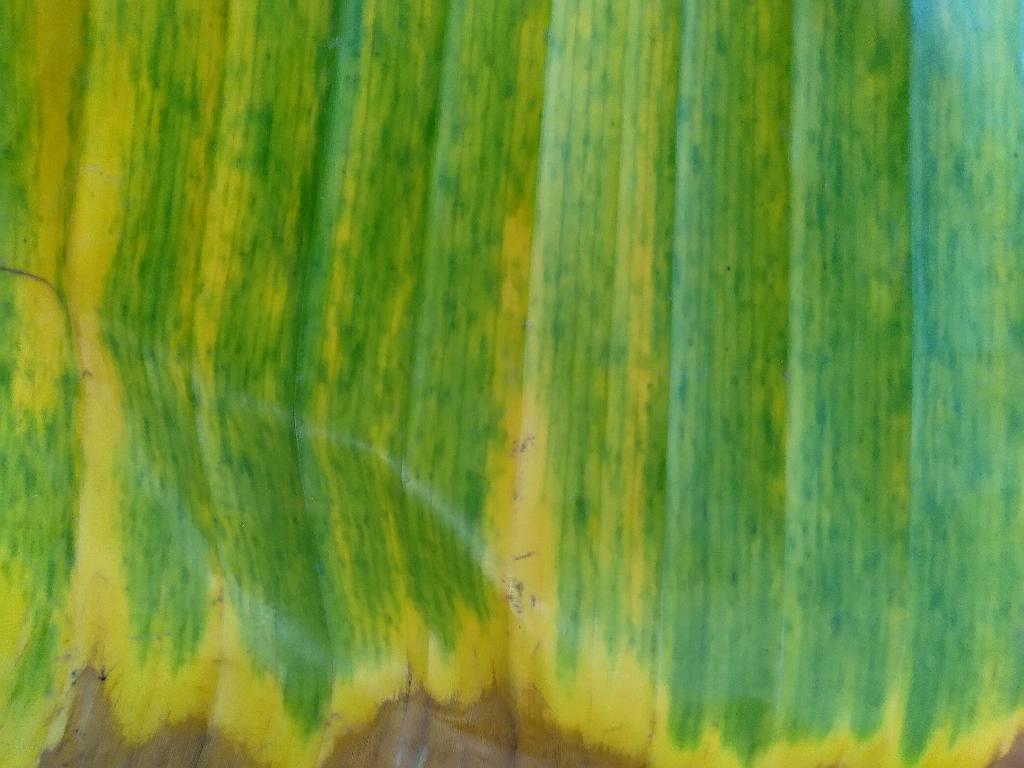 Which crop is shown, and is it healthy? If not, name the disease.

banana, fusarium wilt race 1
